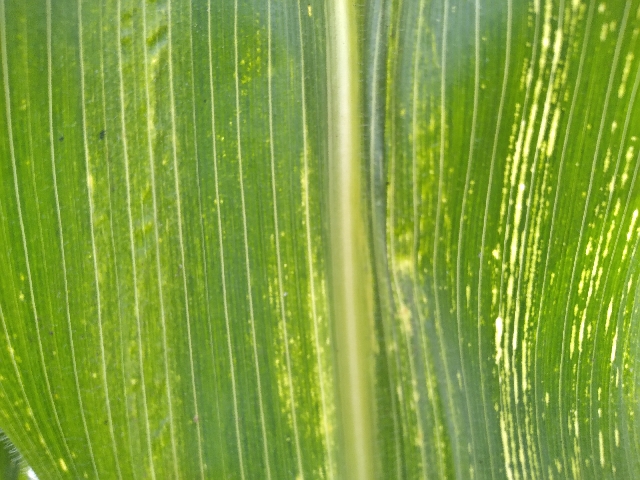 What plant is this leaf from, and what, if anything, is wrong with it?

maize, maize streak virus
